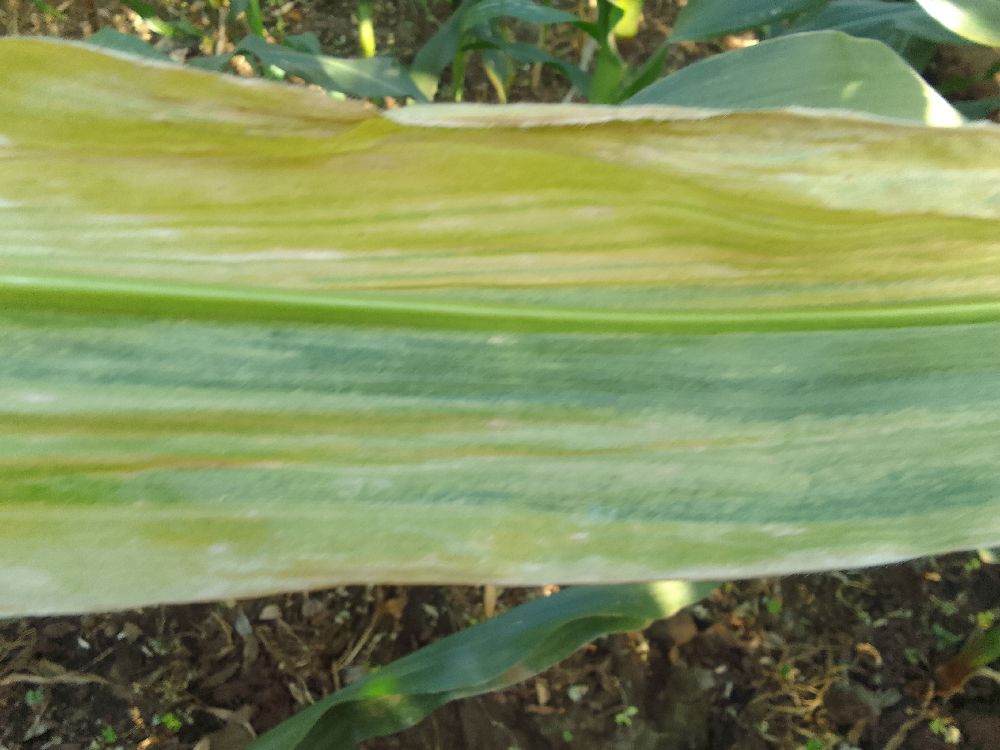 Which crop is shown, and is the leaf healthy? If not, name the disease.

maize, maize lethal necrosis
